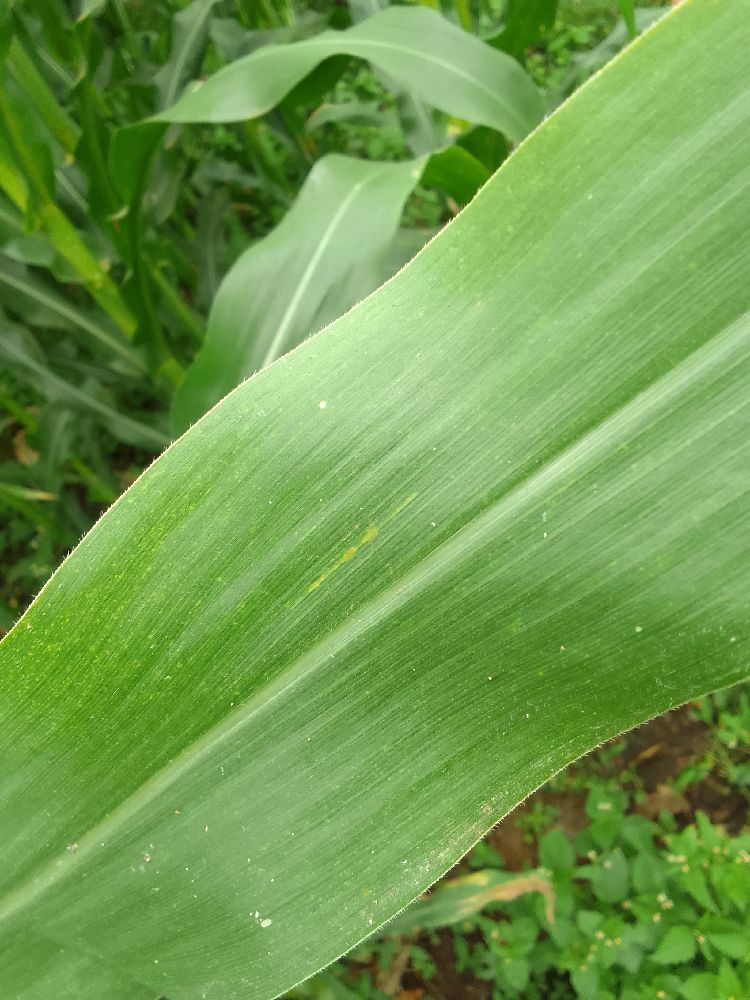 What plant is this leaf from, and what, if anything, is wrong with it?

maize, healthy
